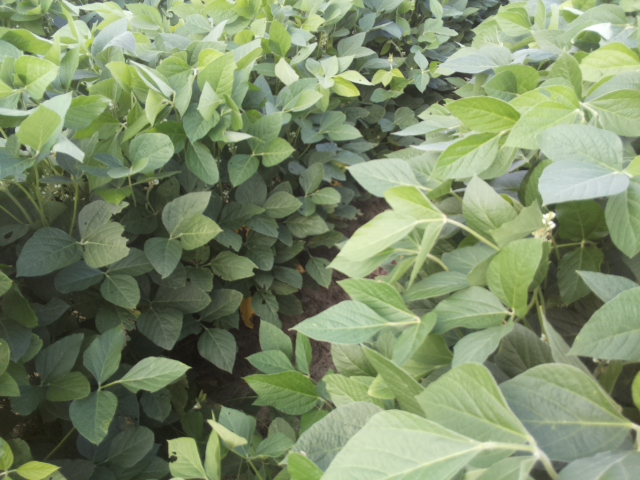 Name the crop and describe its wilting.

soybean, leaflets folding inward at secondary pulvinus with no turgor loss in leaflets or petioles
